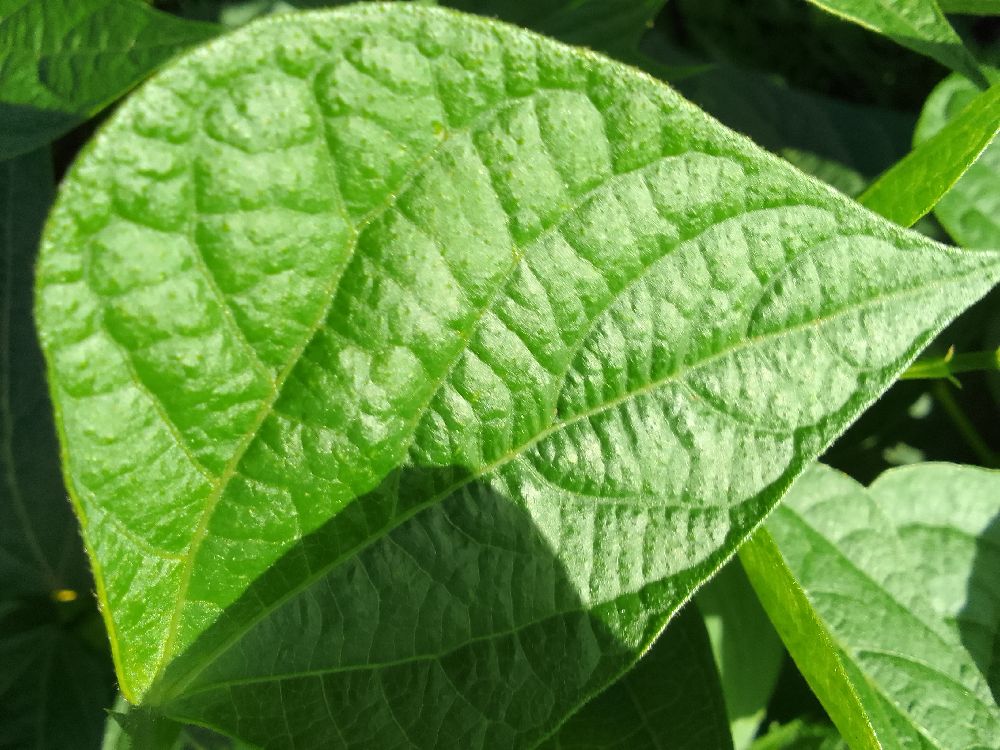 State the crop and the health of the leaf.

common bean, healthy
